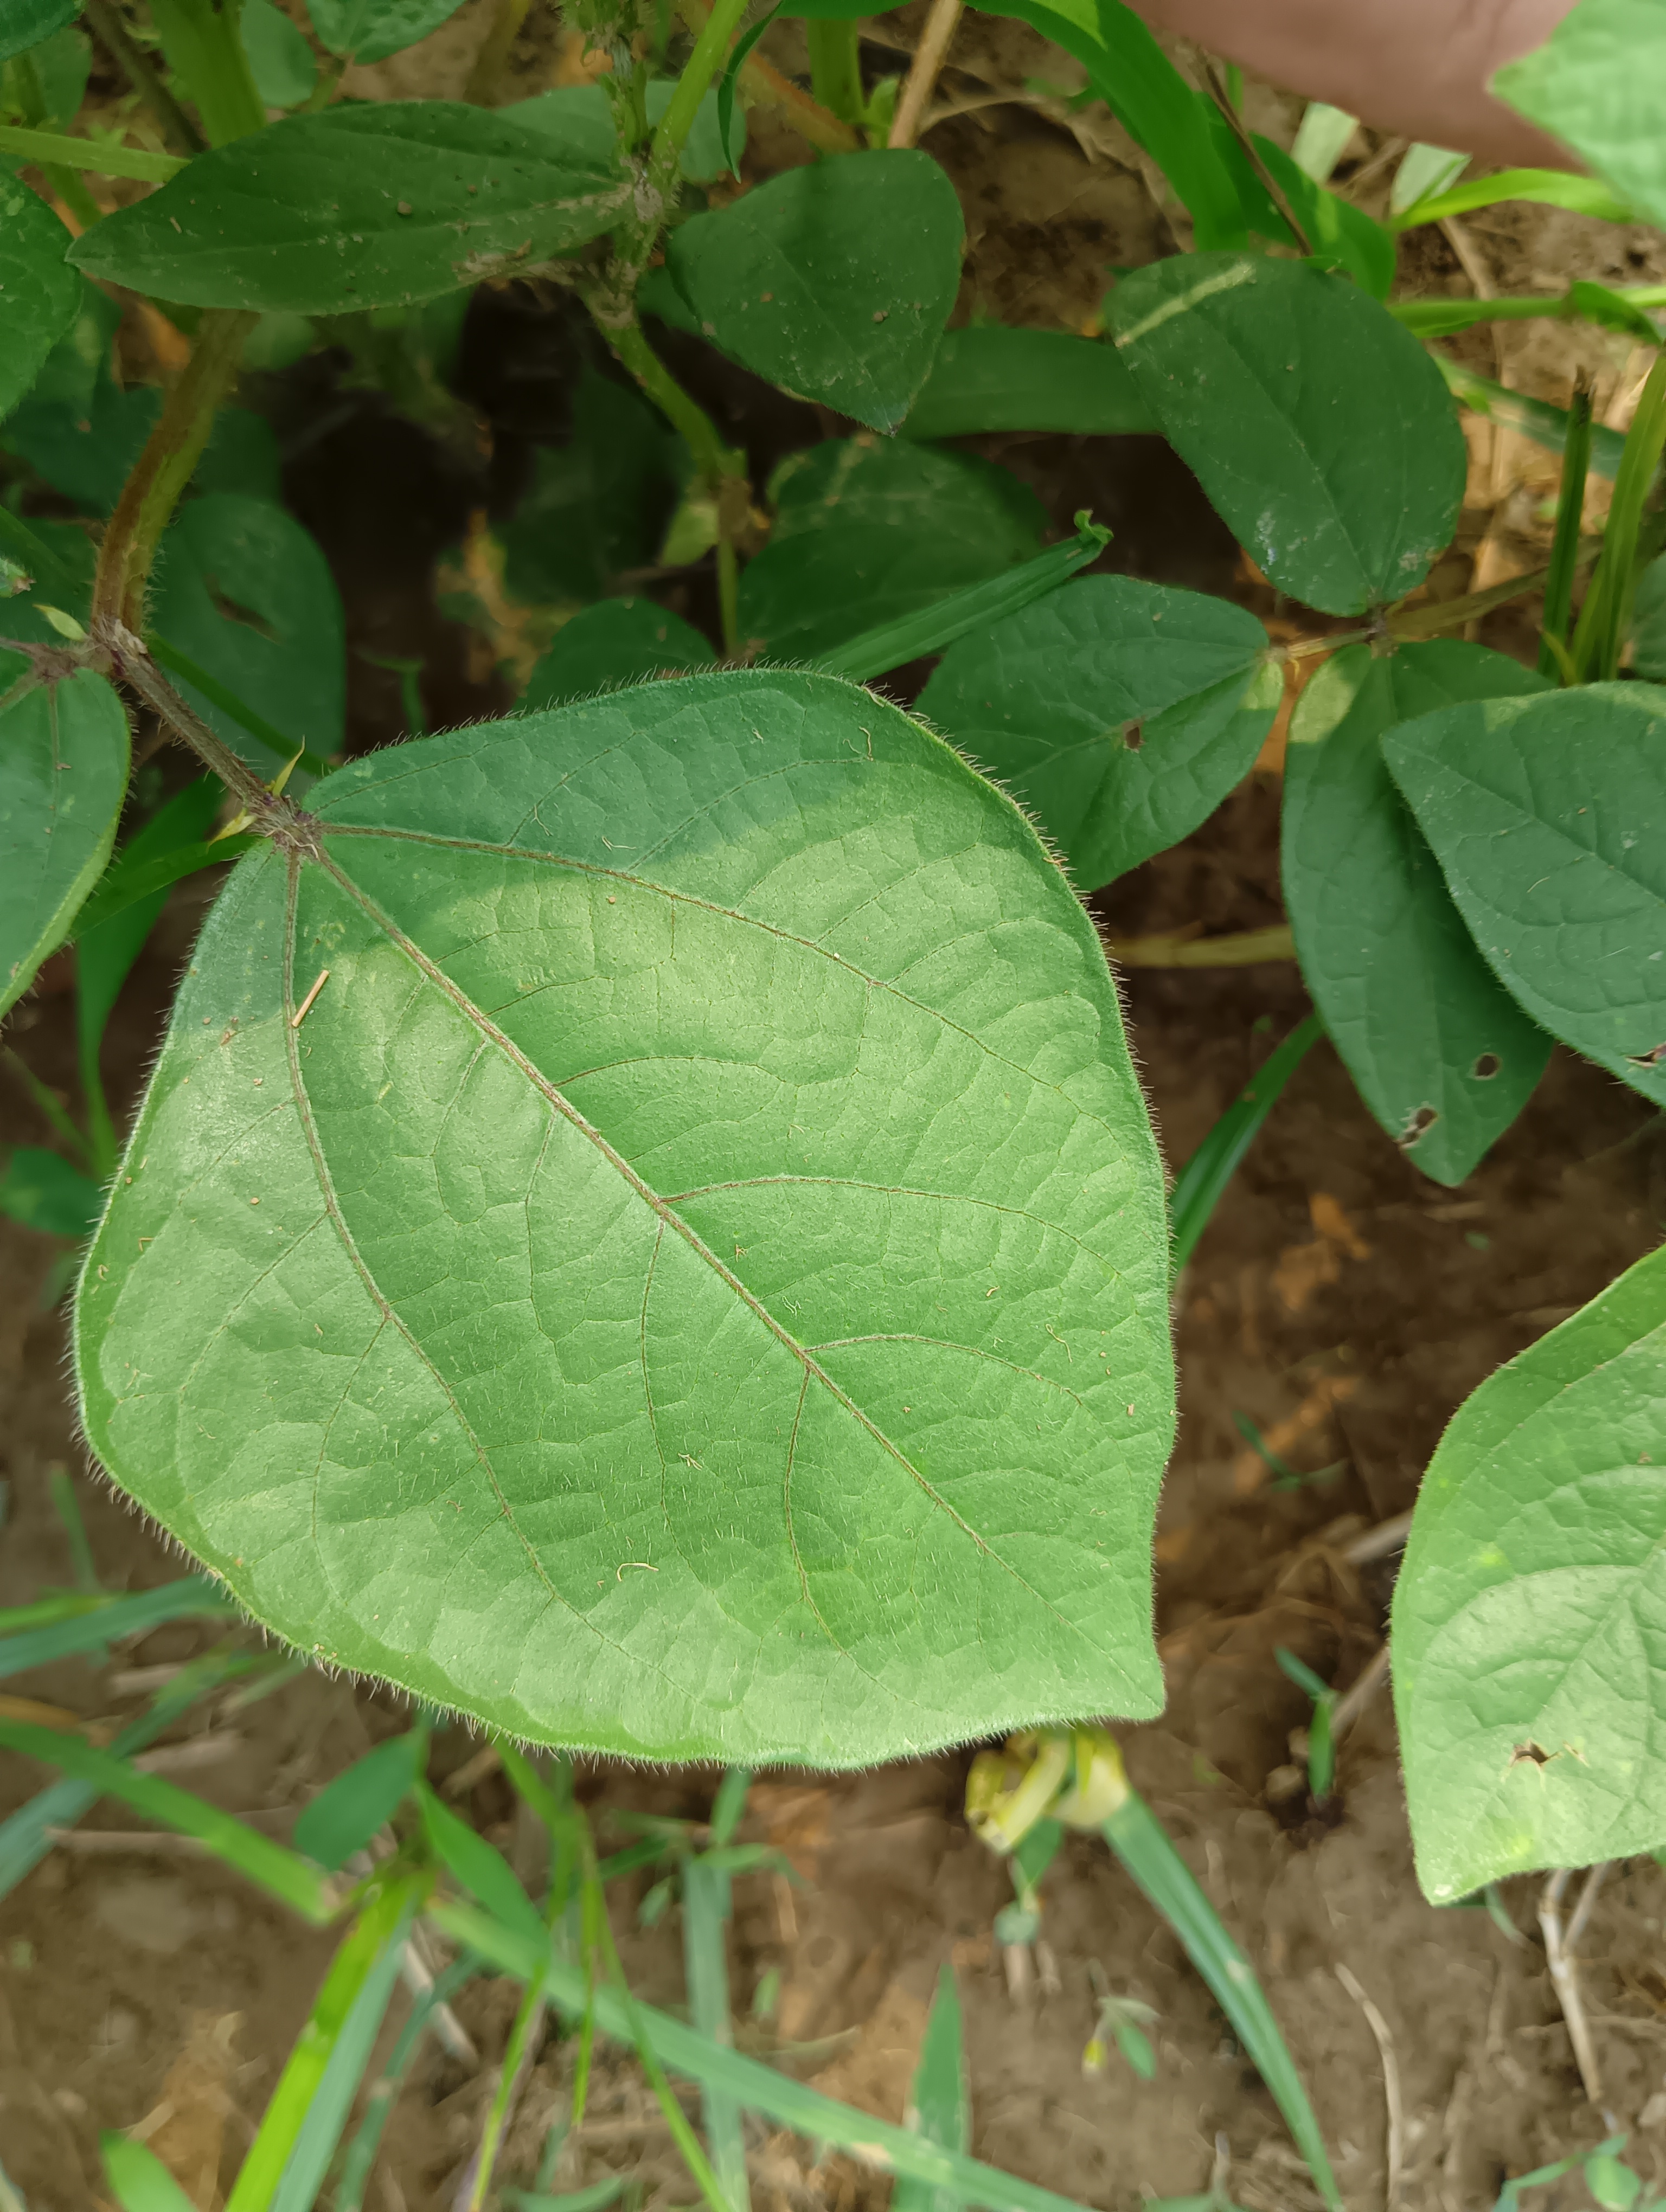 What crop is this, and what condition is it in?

mungbean, healthy
